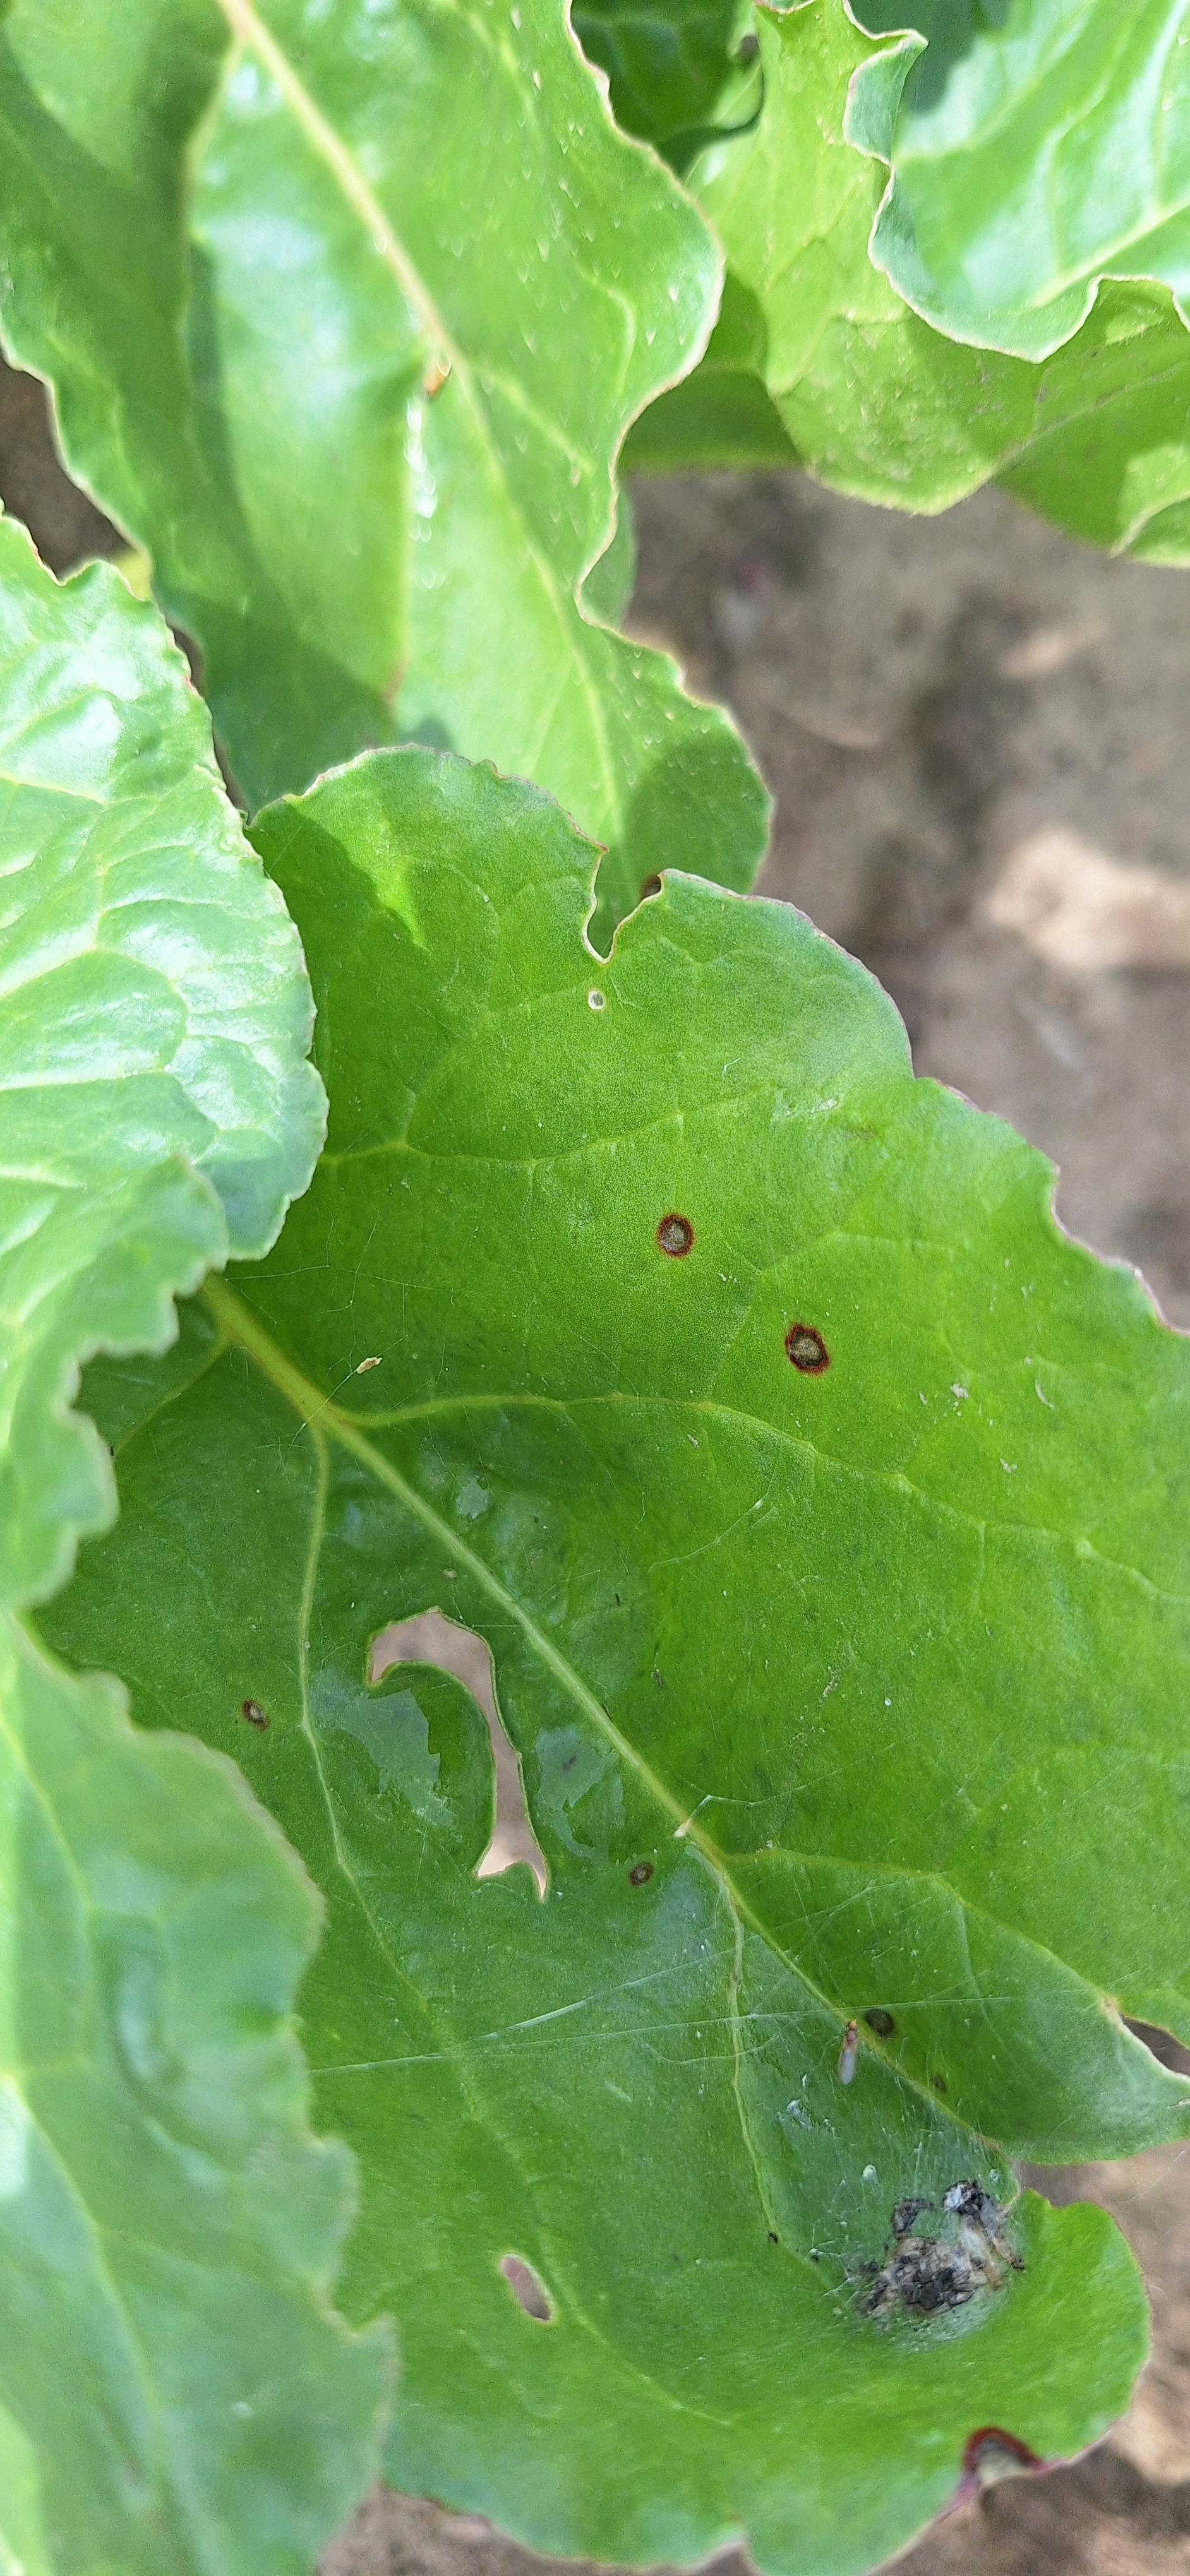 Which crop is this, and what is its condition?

beet, cercospora
